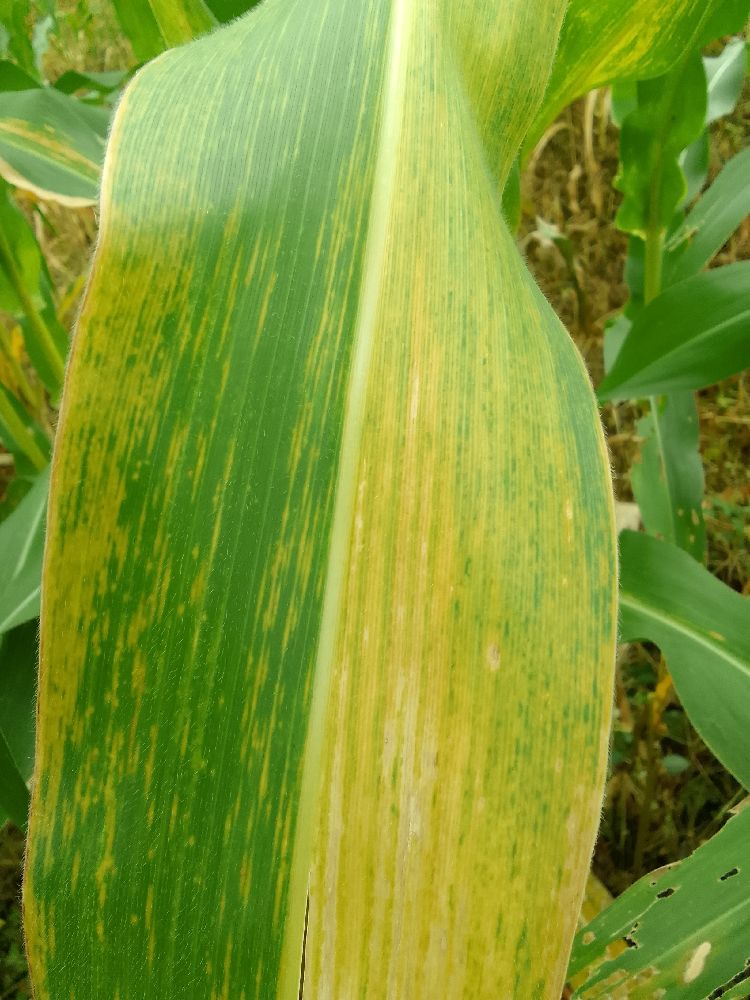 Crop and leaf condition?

maize, maize lethal necrosis
